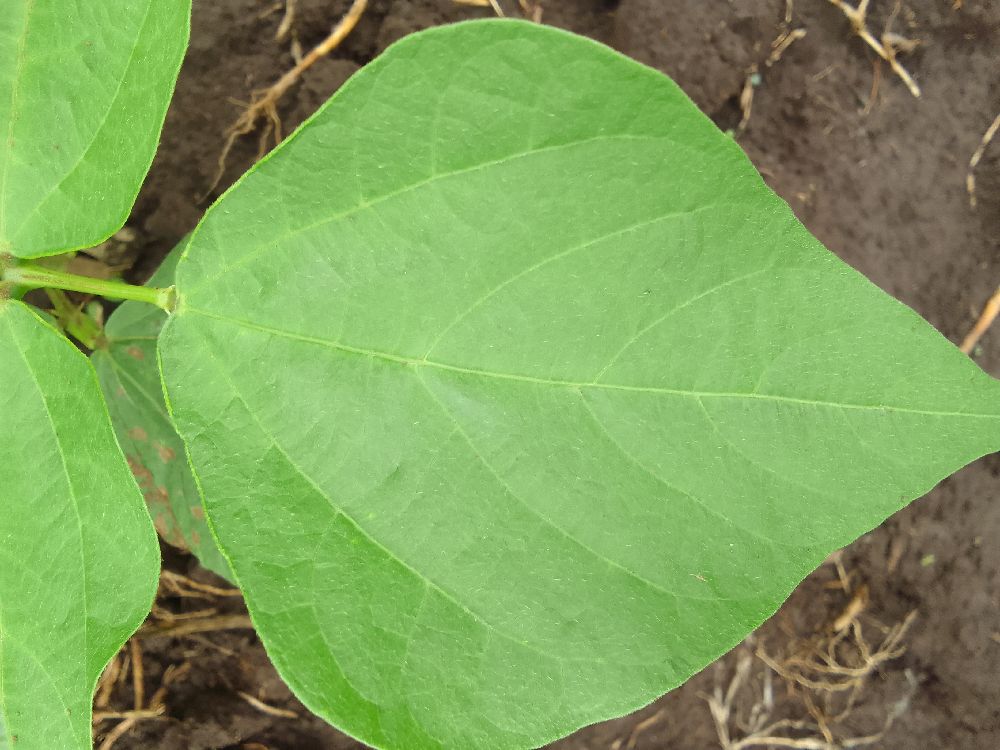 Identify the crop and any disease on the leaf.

common bean, healthy
